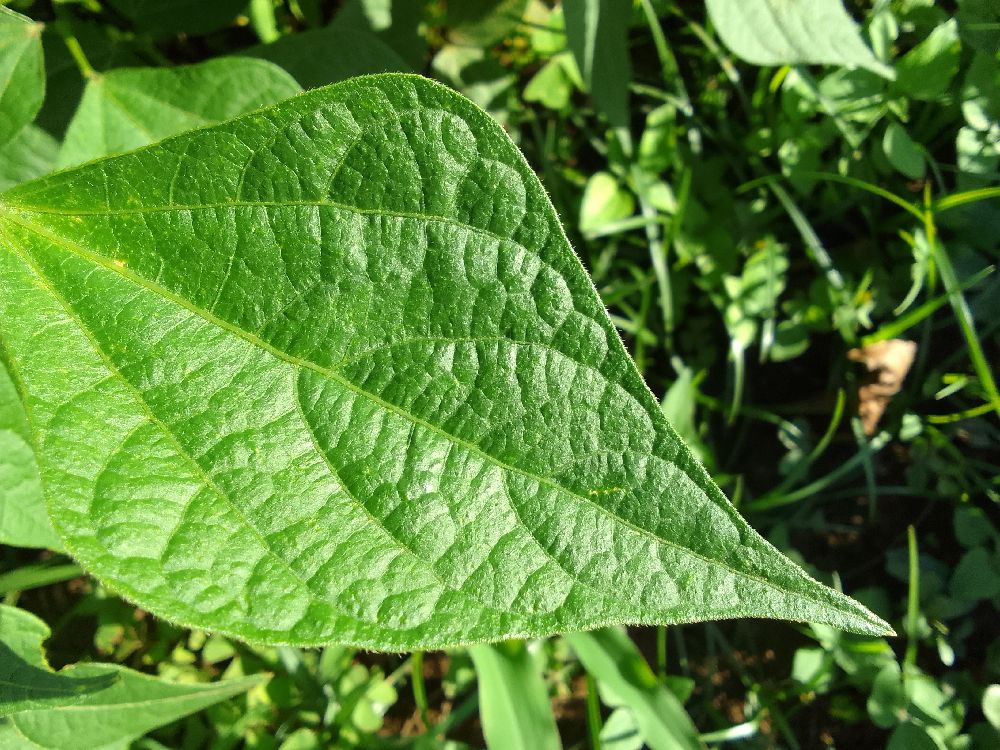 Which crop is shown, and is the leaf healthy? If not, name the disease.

common bean, healthy
